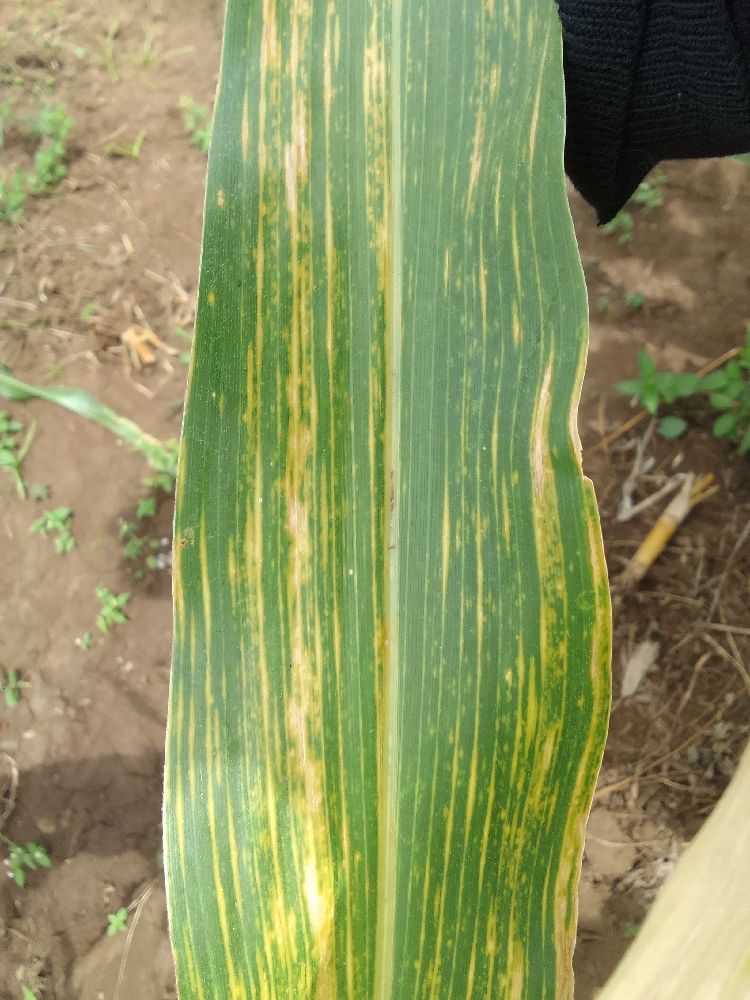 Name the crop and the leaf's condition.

maize, maize lethal necrosis
